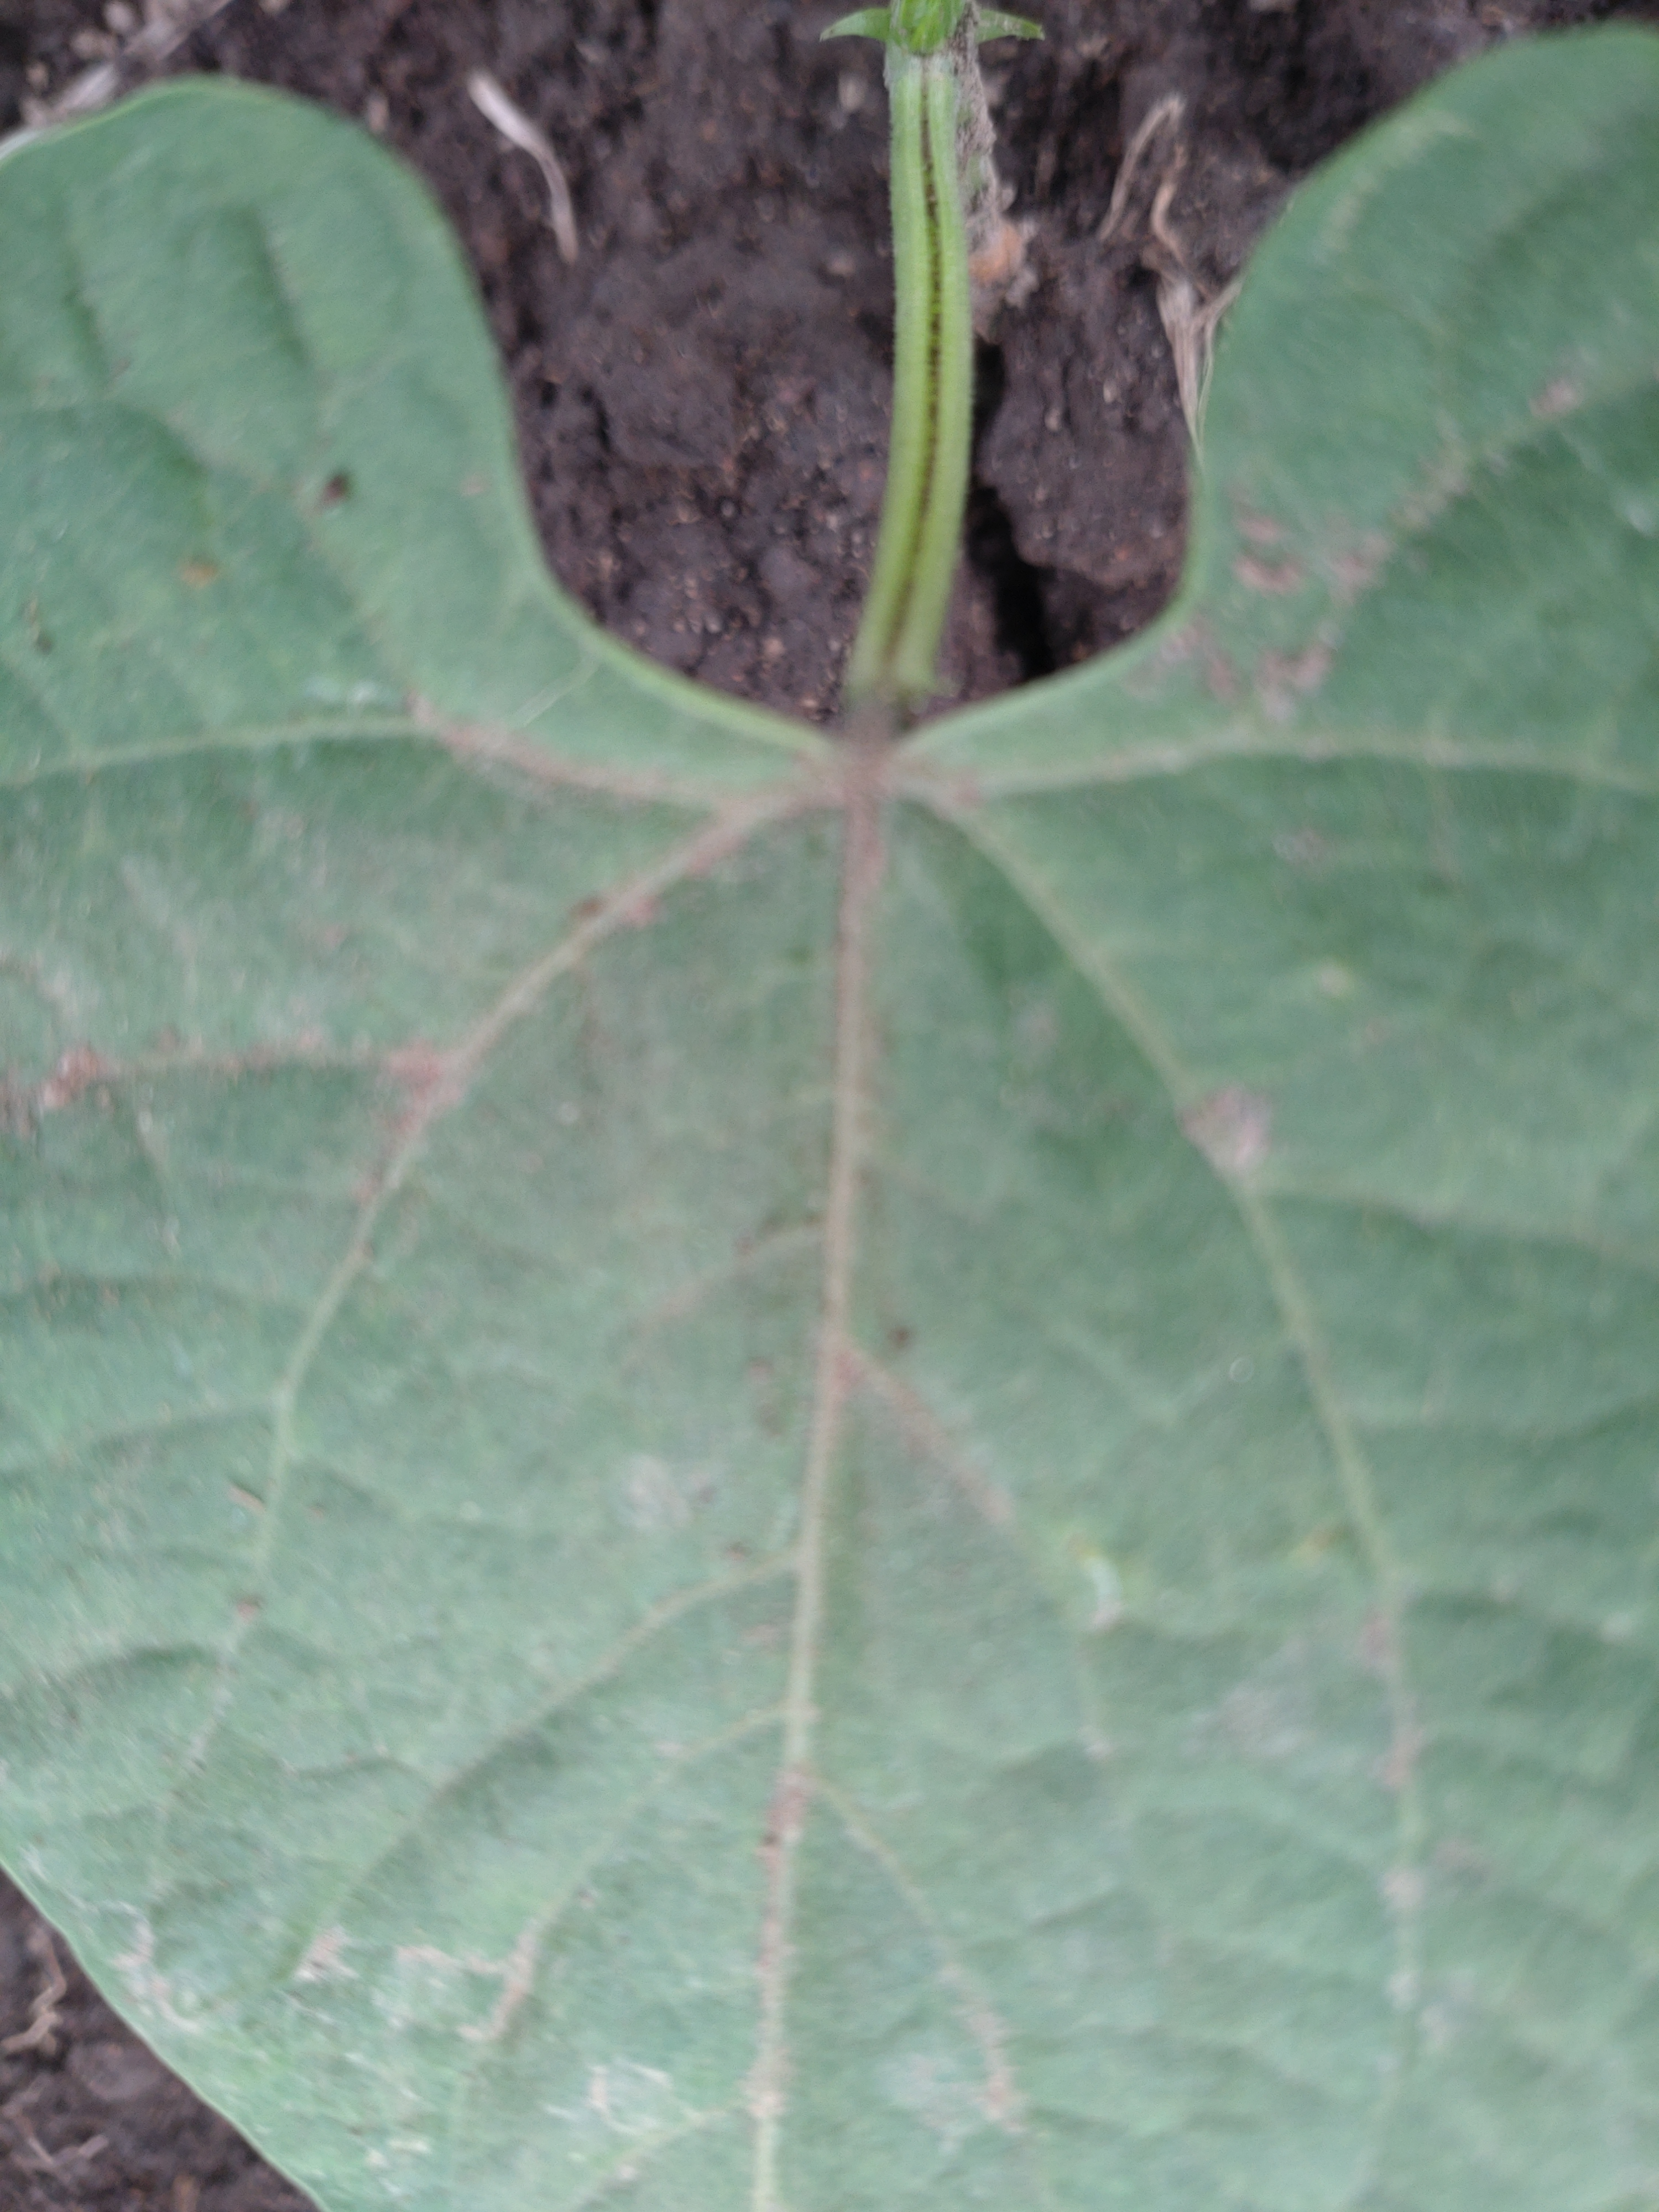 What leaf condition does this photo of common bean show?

healthy
